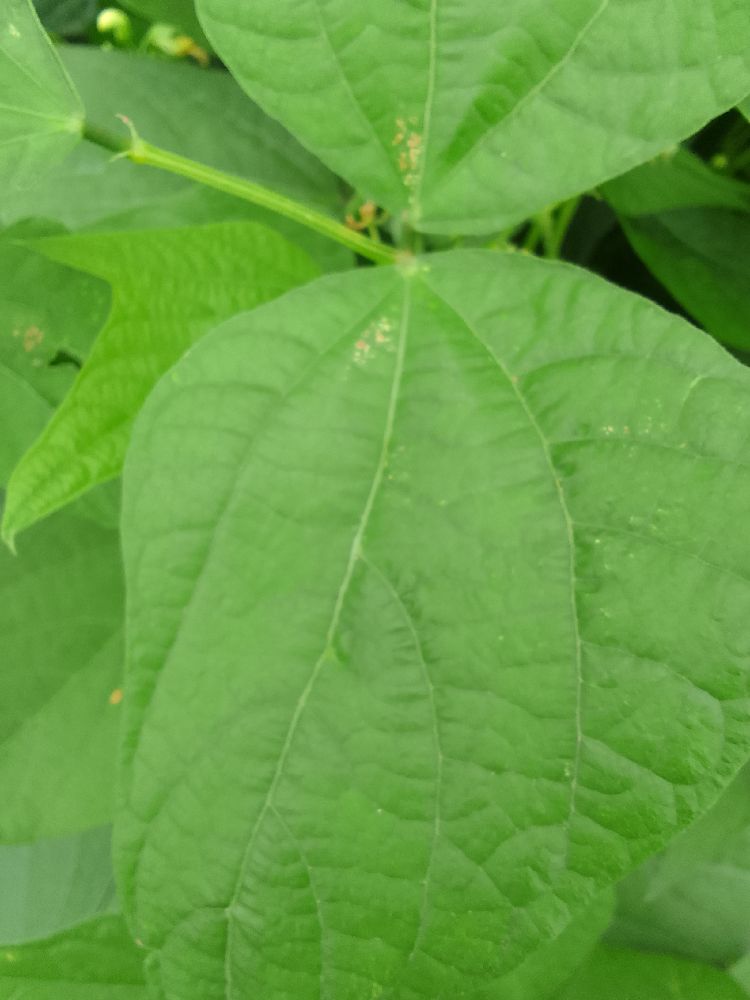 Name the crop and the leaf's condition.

common bean, healthy
